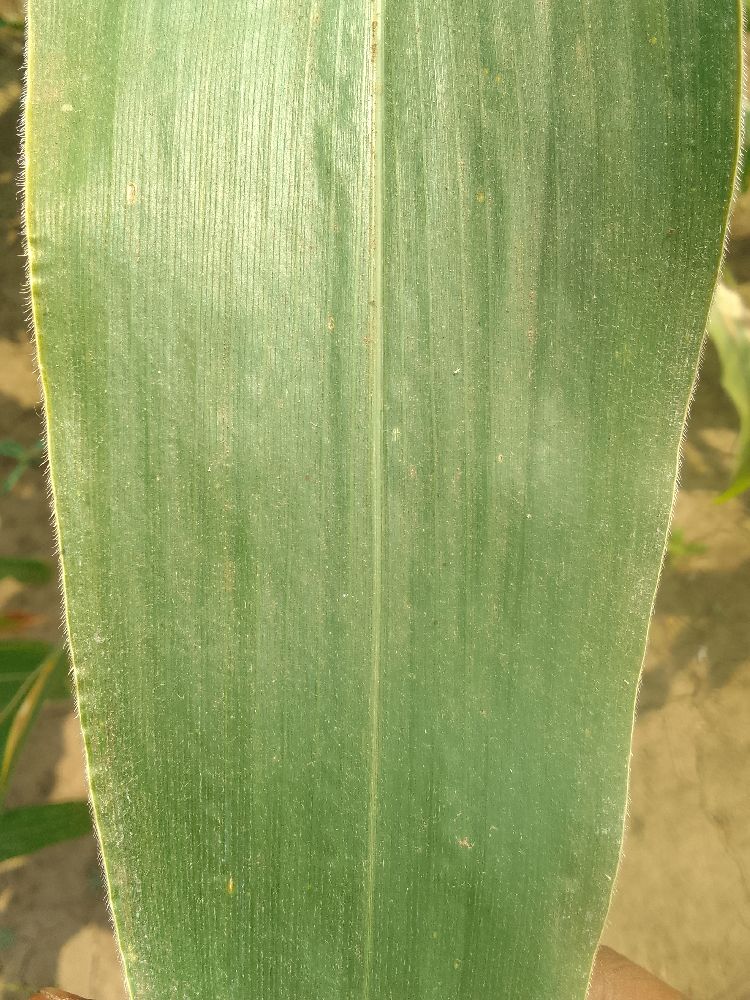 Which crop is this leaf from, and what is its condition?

maize, healthy
